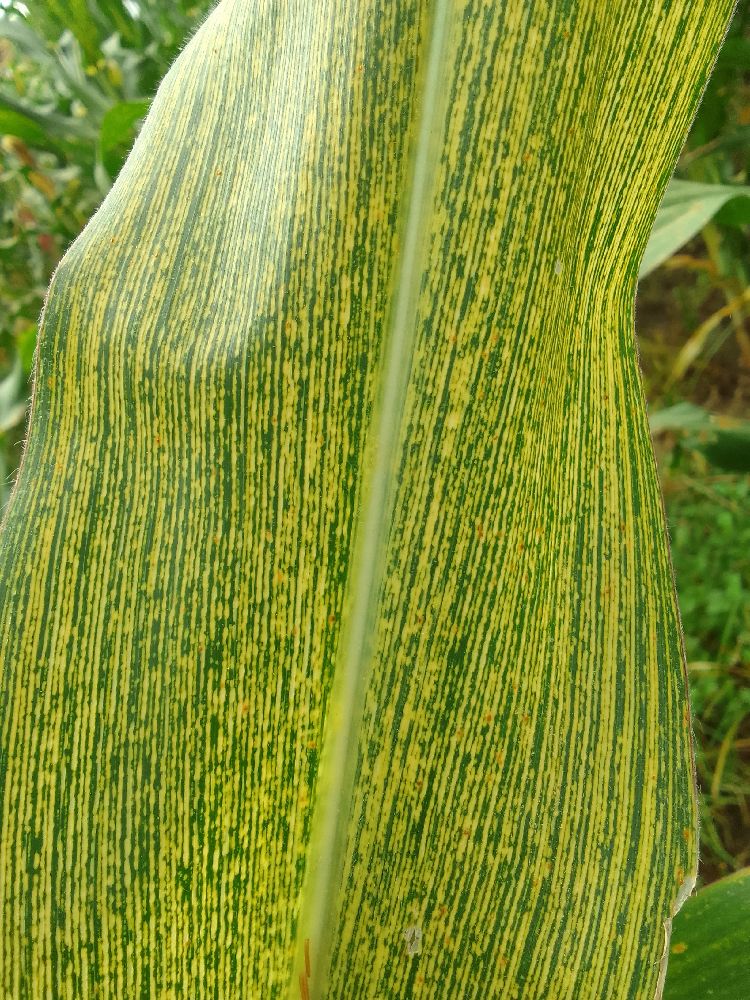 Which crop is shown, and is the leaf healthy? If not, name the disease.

maize, maize streak virus
